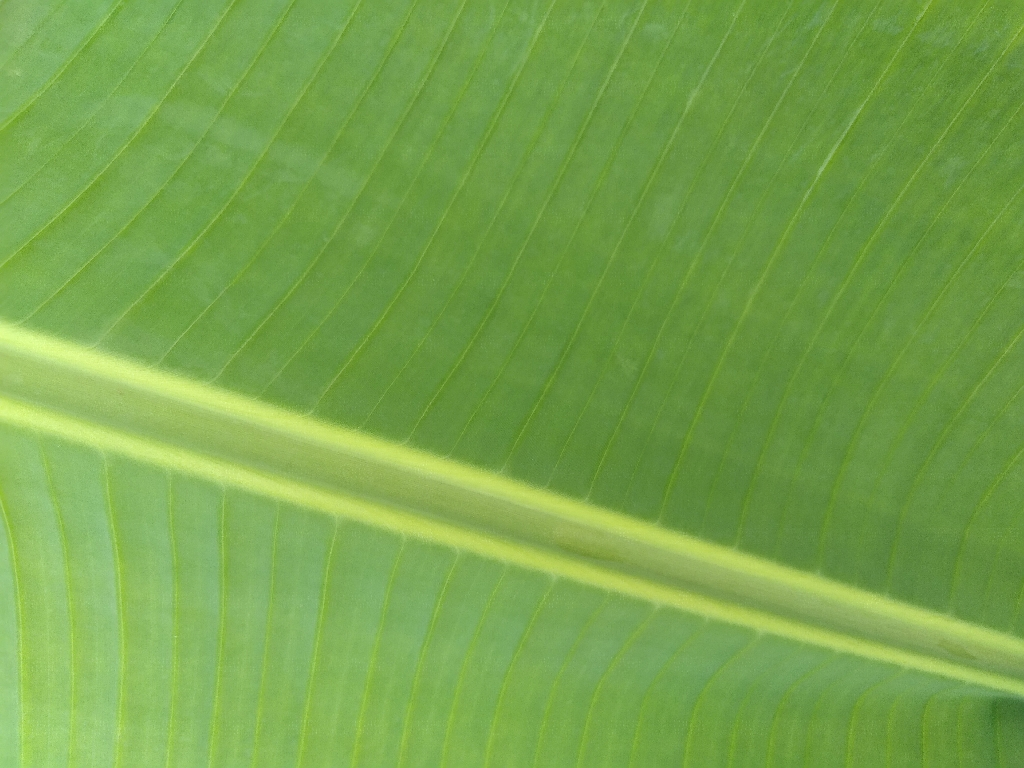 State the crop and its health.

banana, healthy
